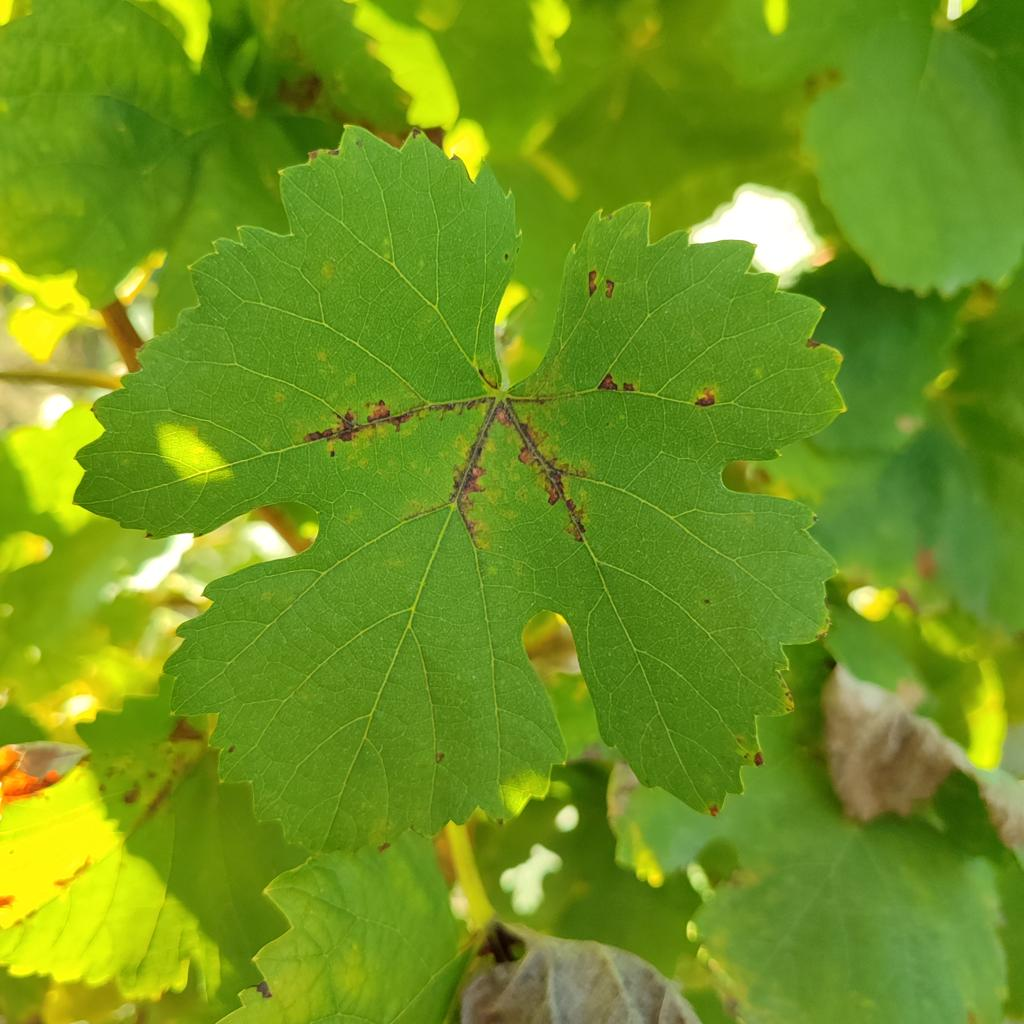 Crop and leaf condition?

grapevine, downy mildew
